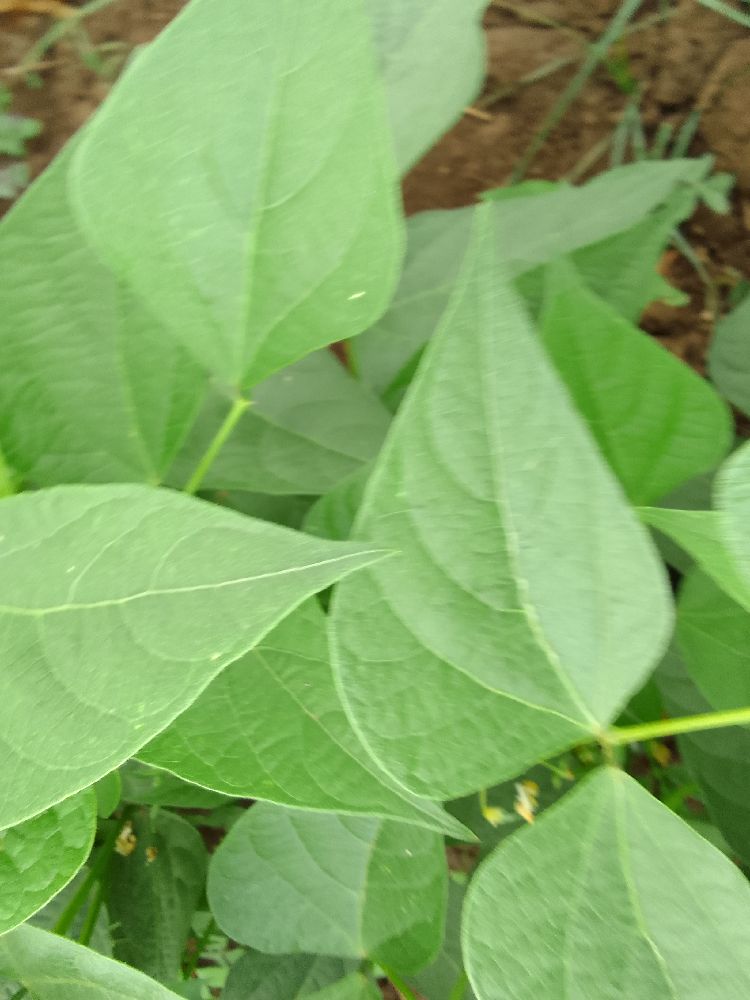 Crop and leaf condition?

common bean, healthy
